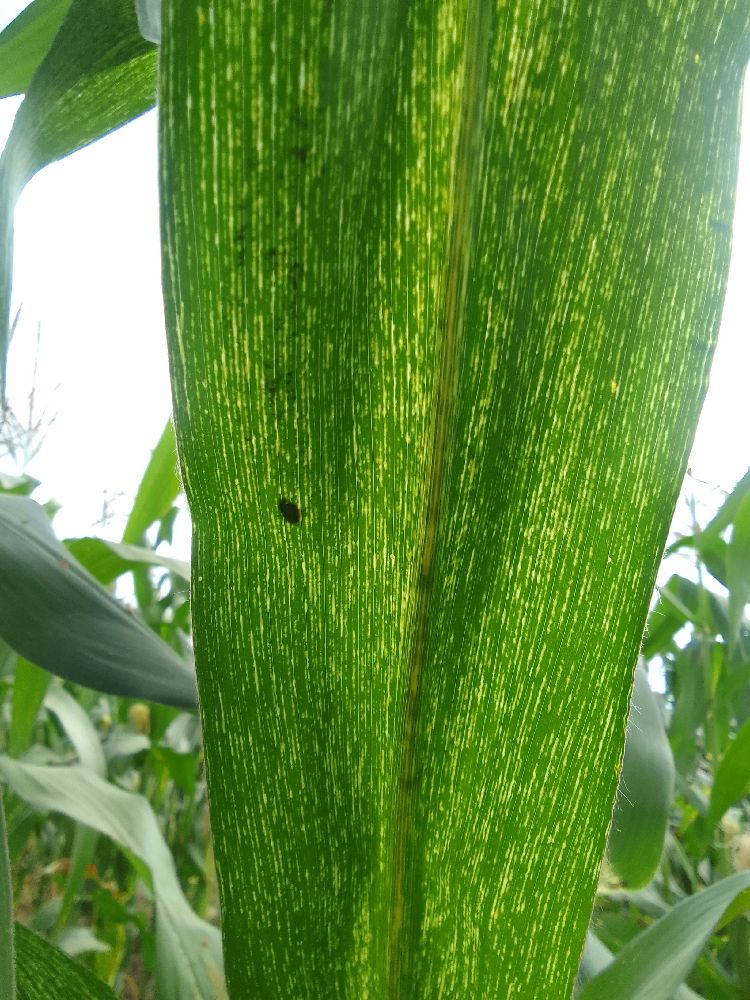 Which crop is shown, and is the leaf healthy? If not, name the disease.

maize, maize streak virus
